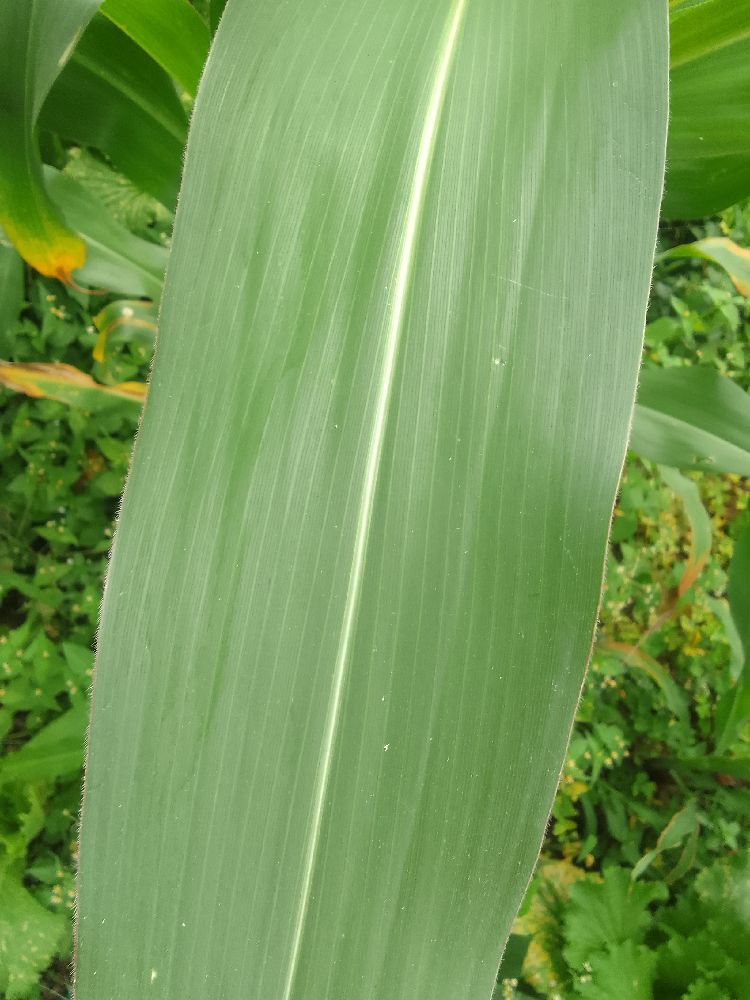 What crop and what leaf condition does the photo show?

maize, healthy
